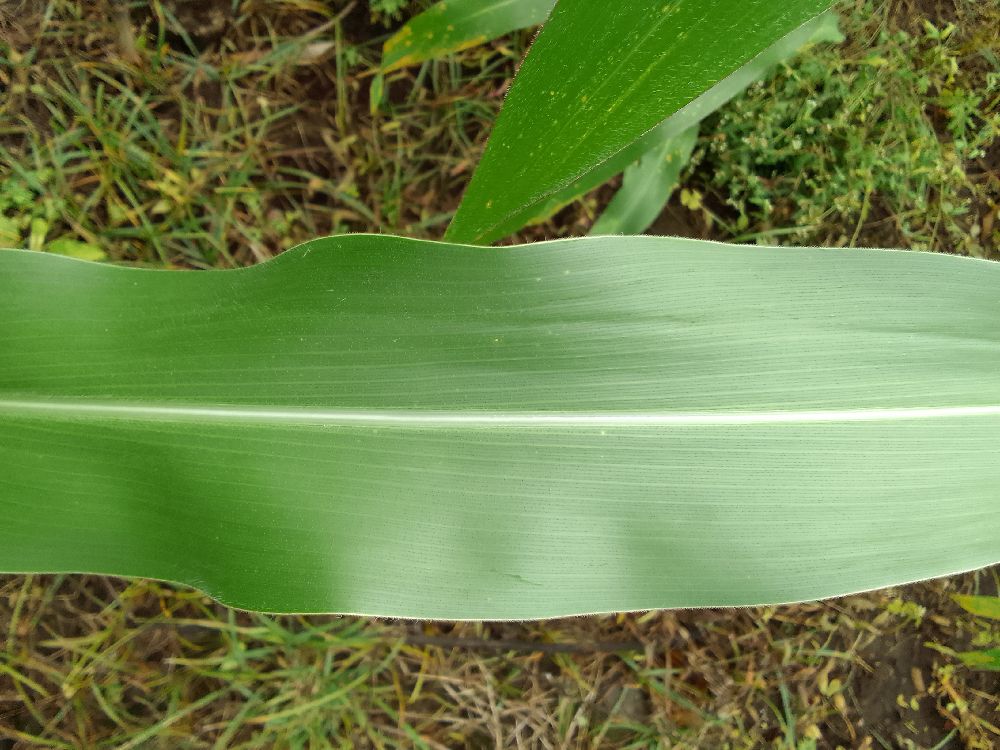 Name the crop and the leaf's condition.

maize, healthy
